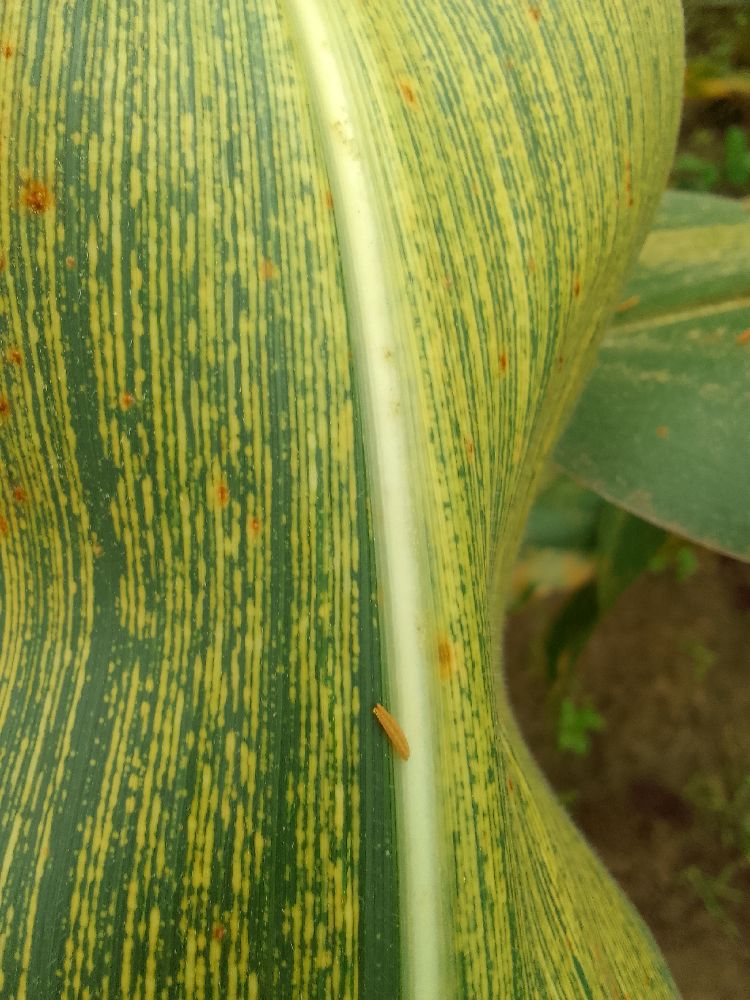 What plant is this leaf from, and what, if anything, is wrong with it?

maize, maize streak virus
